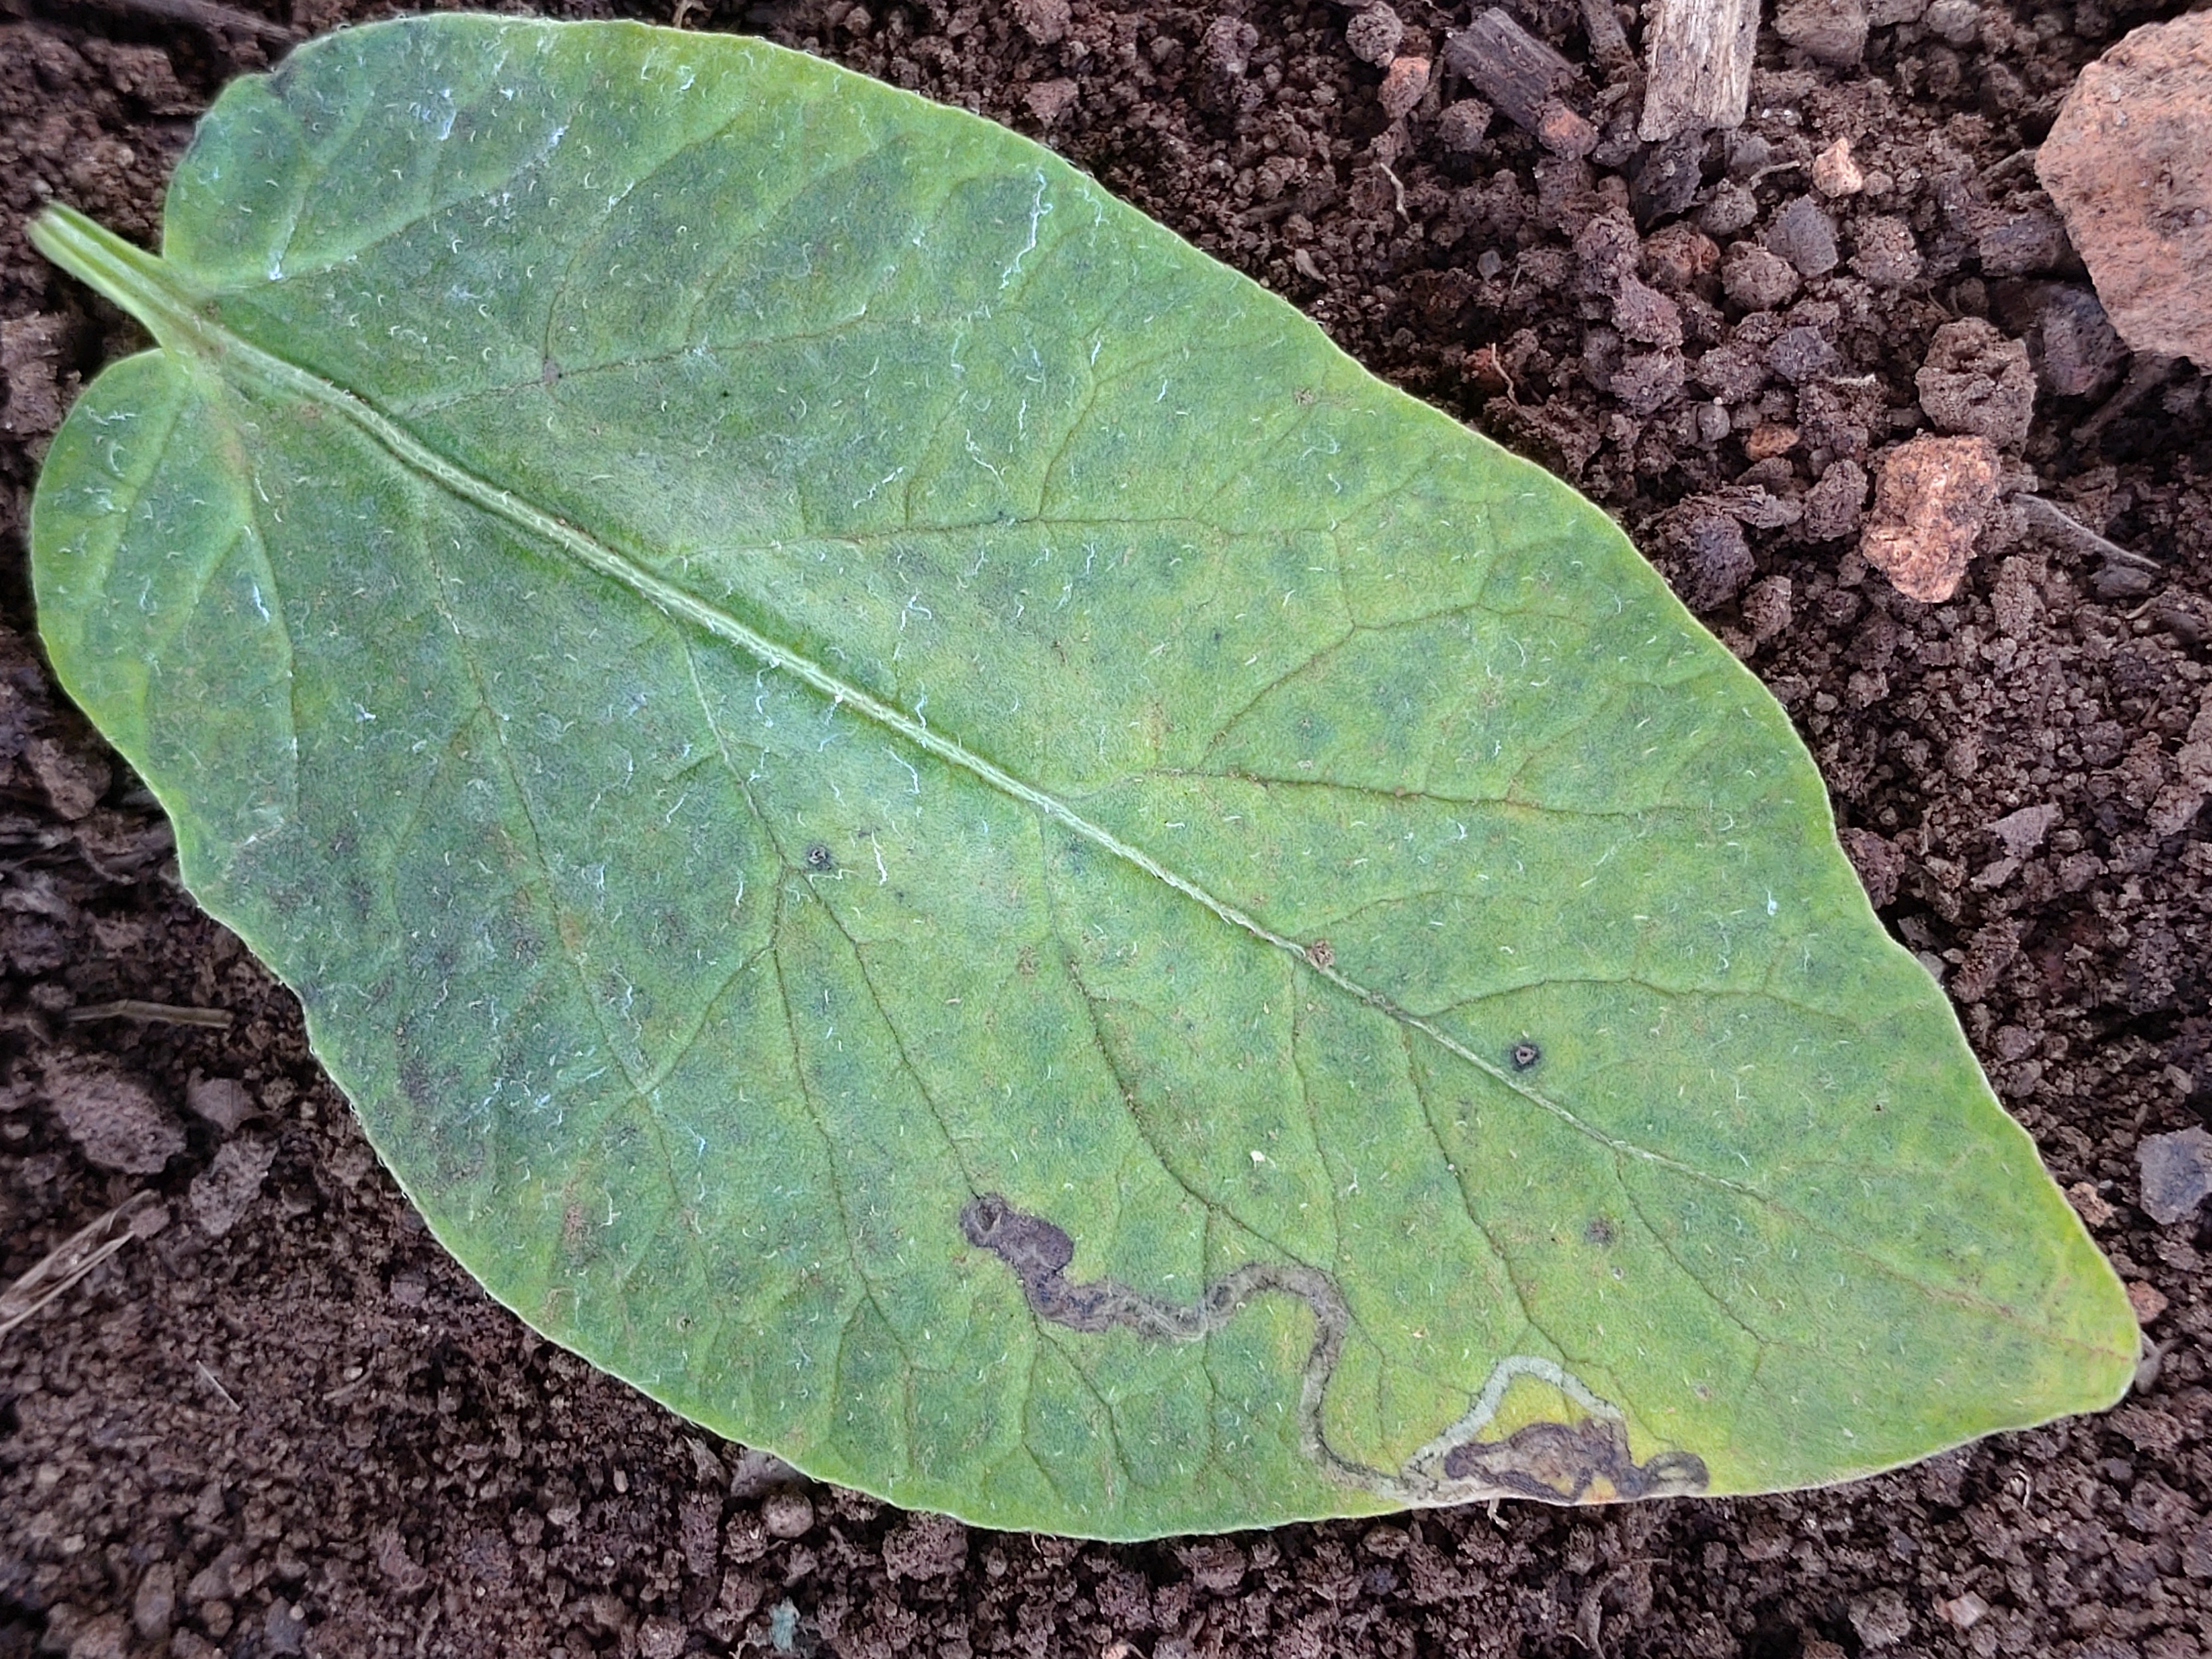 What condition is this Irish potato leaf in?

late blight
